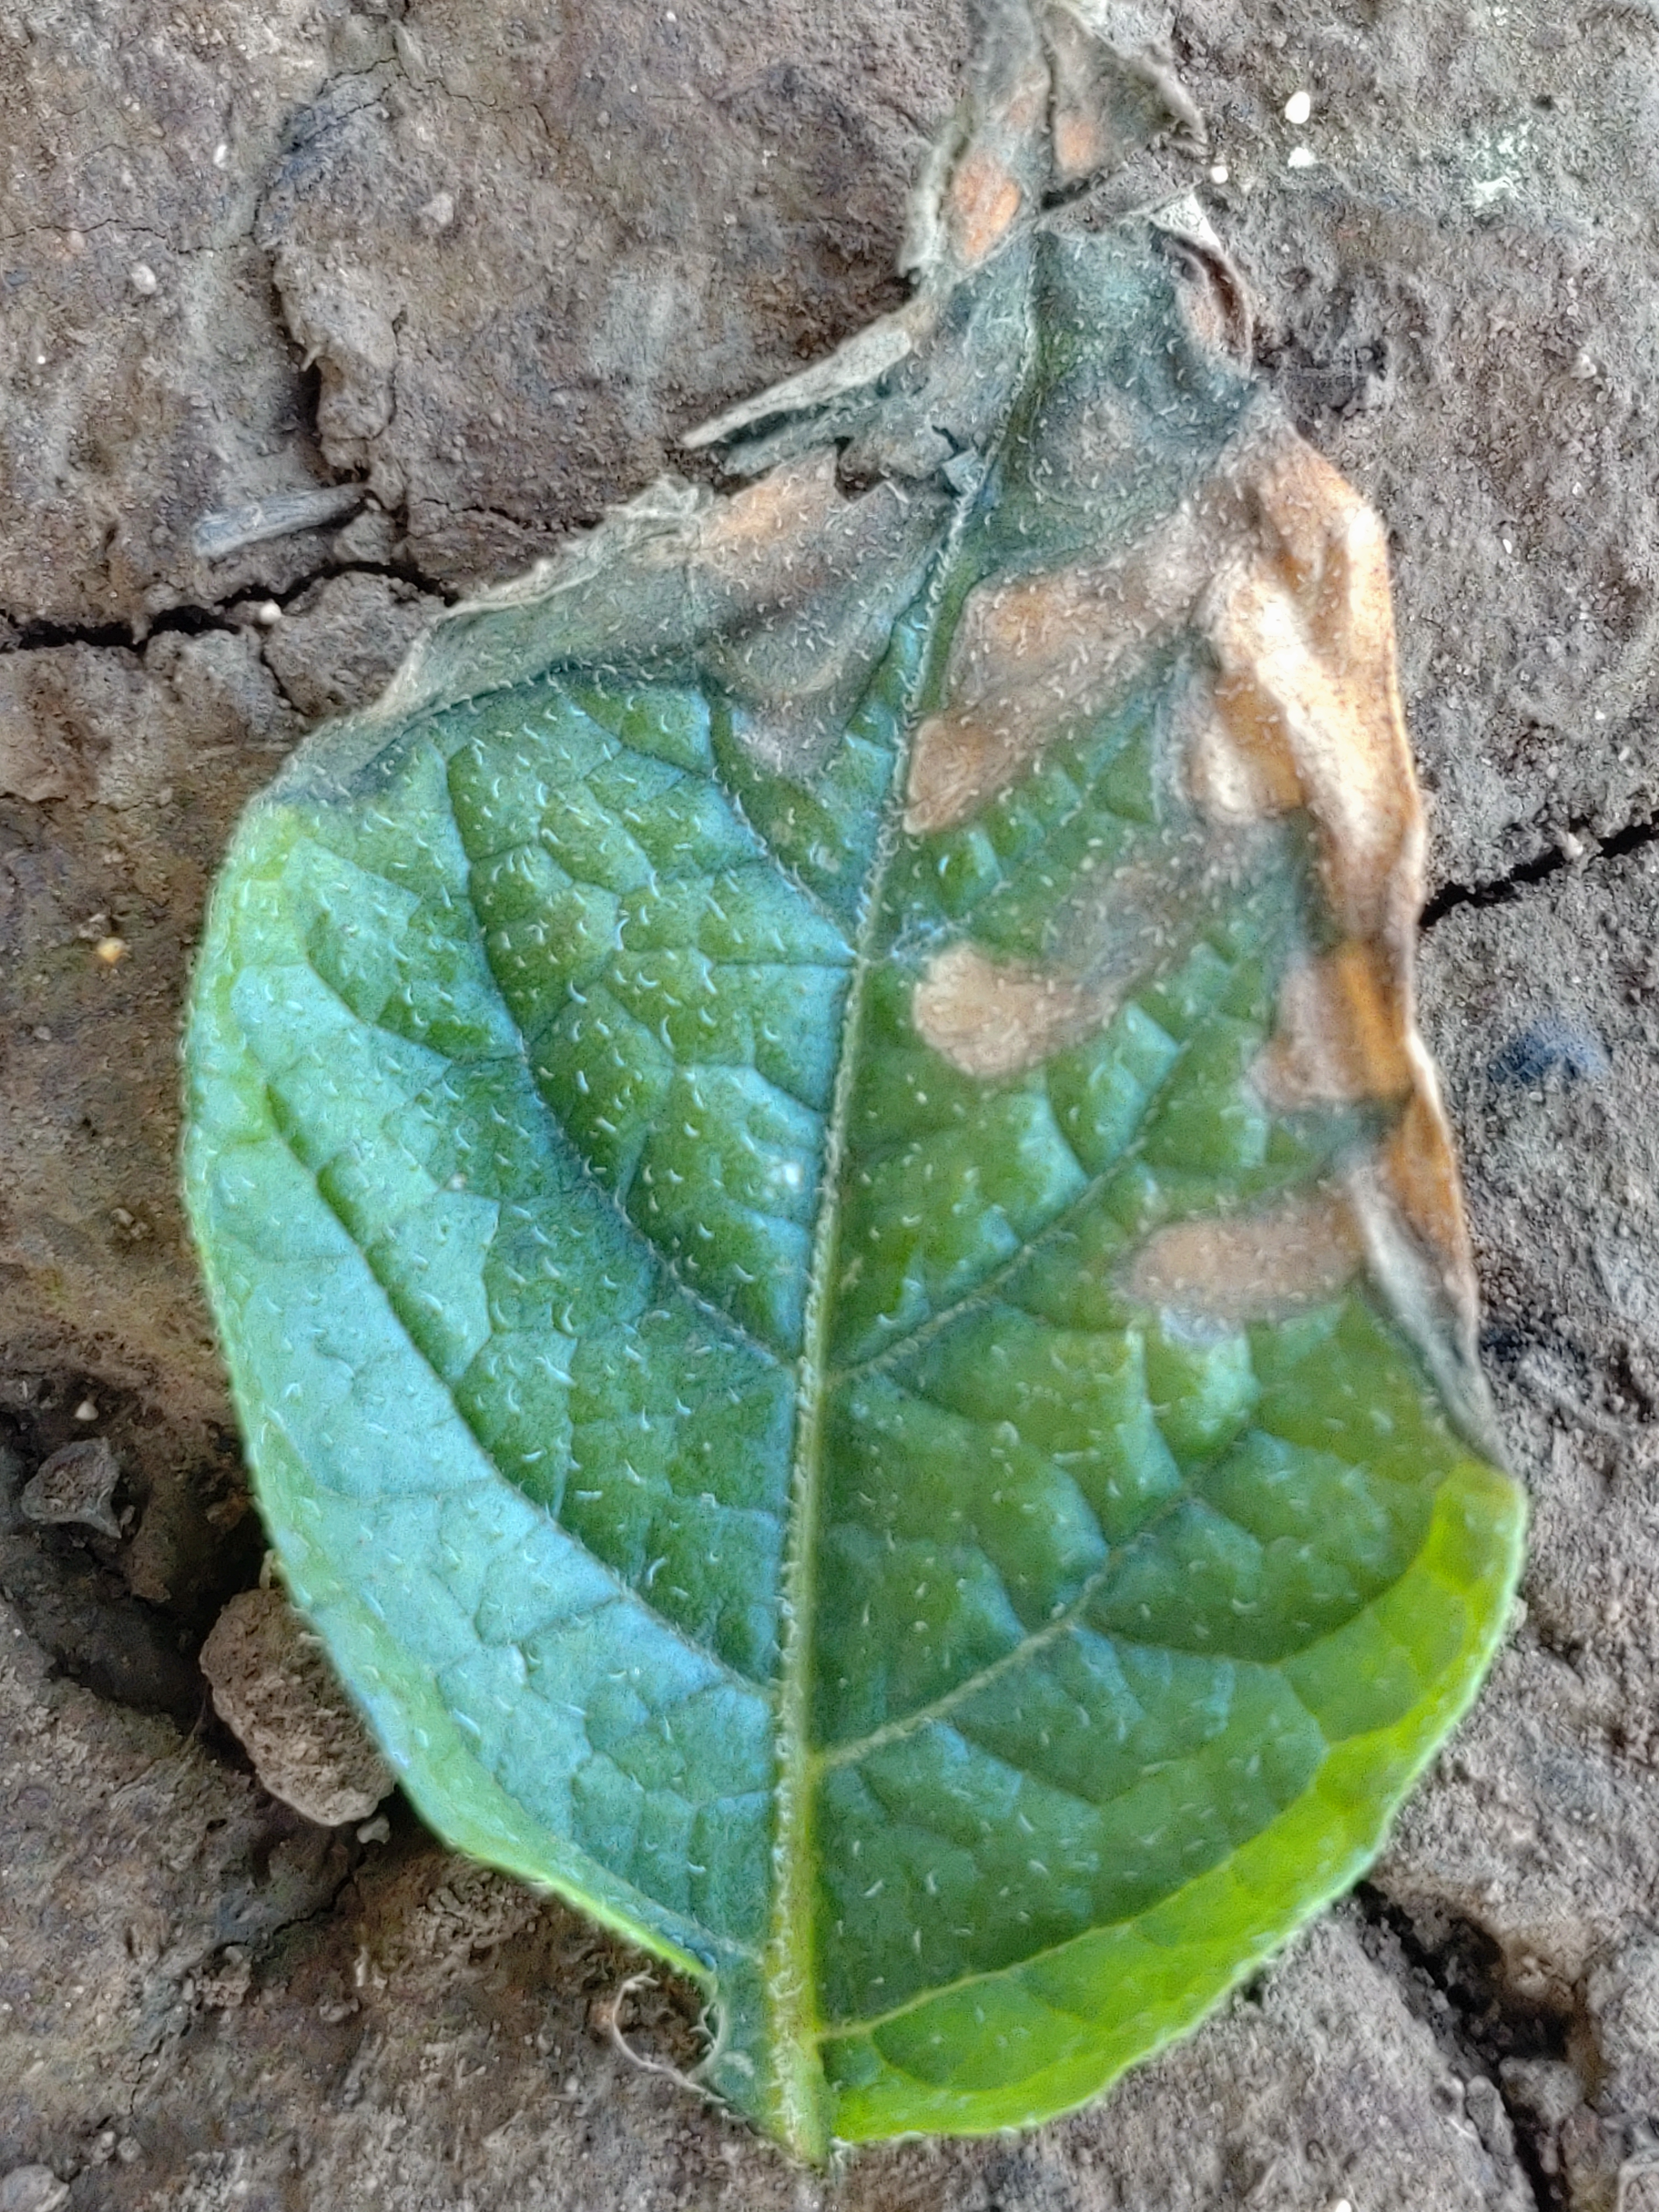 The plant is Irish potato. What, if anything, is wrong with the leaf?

early blight
